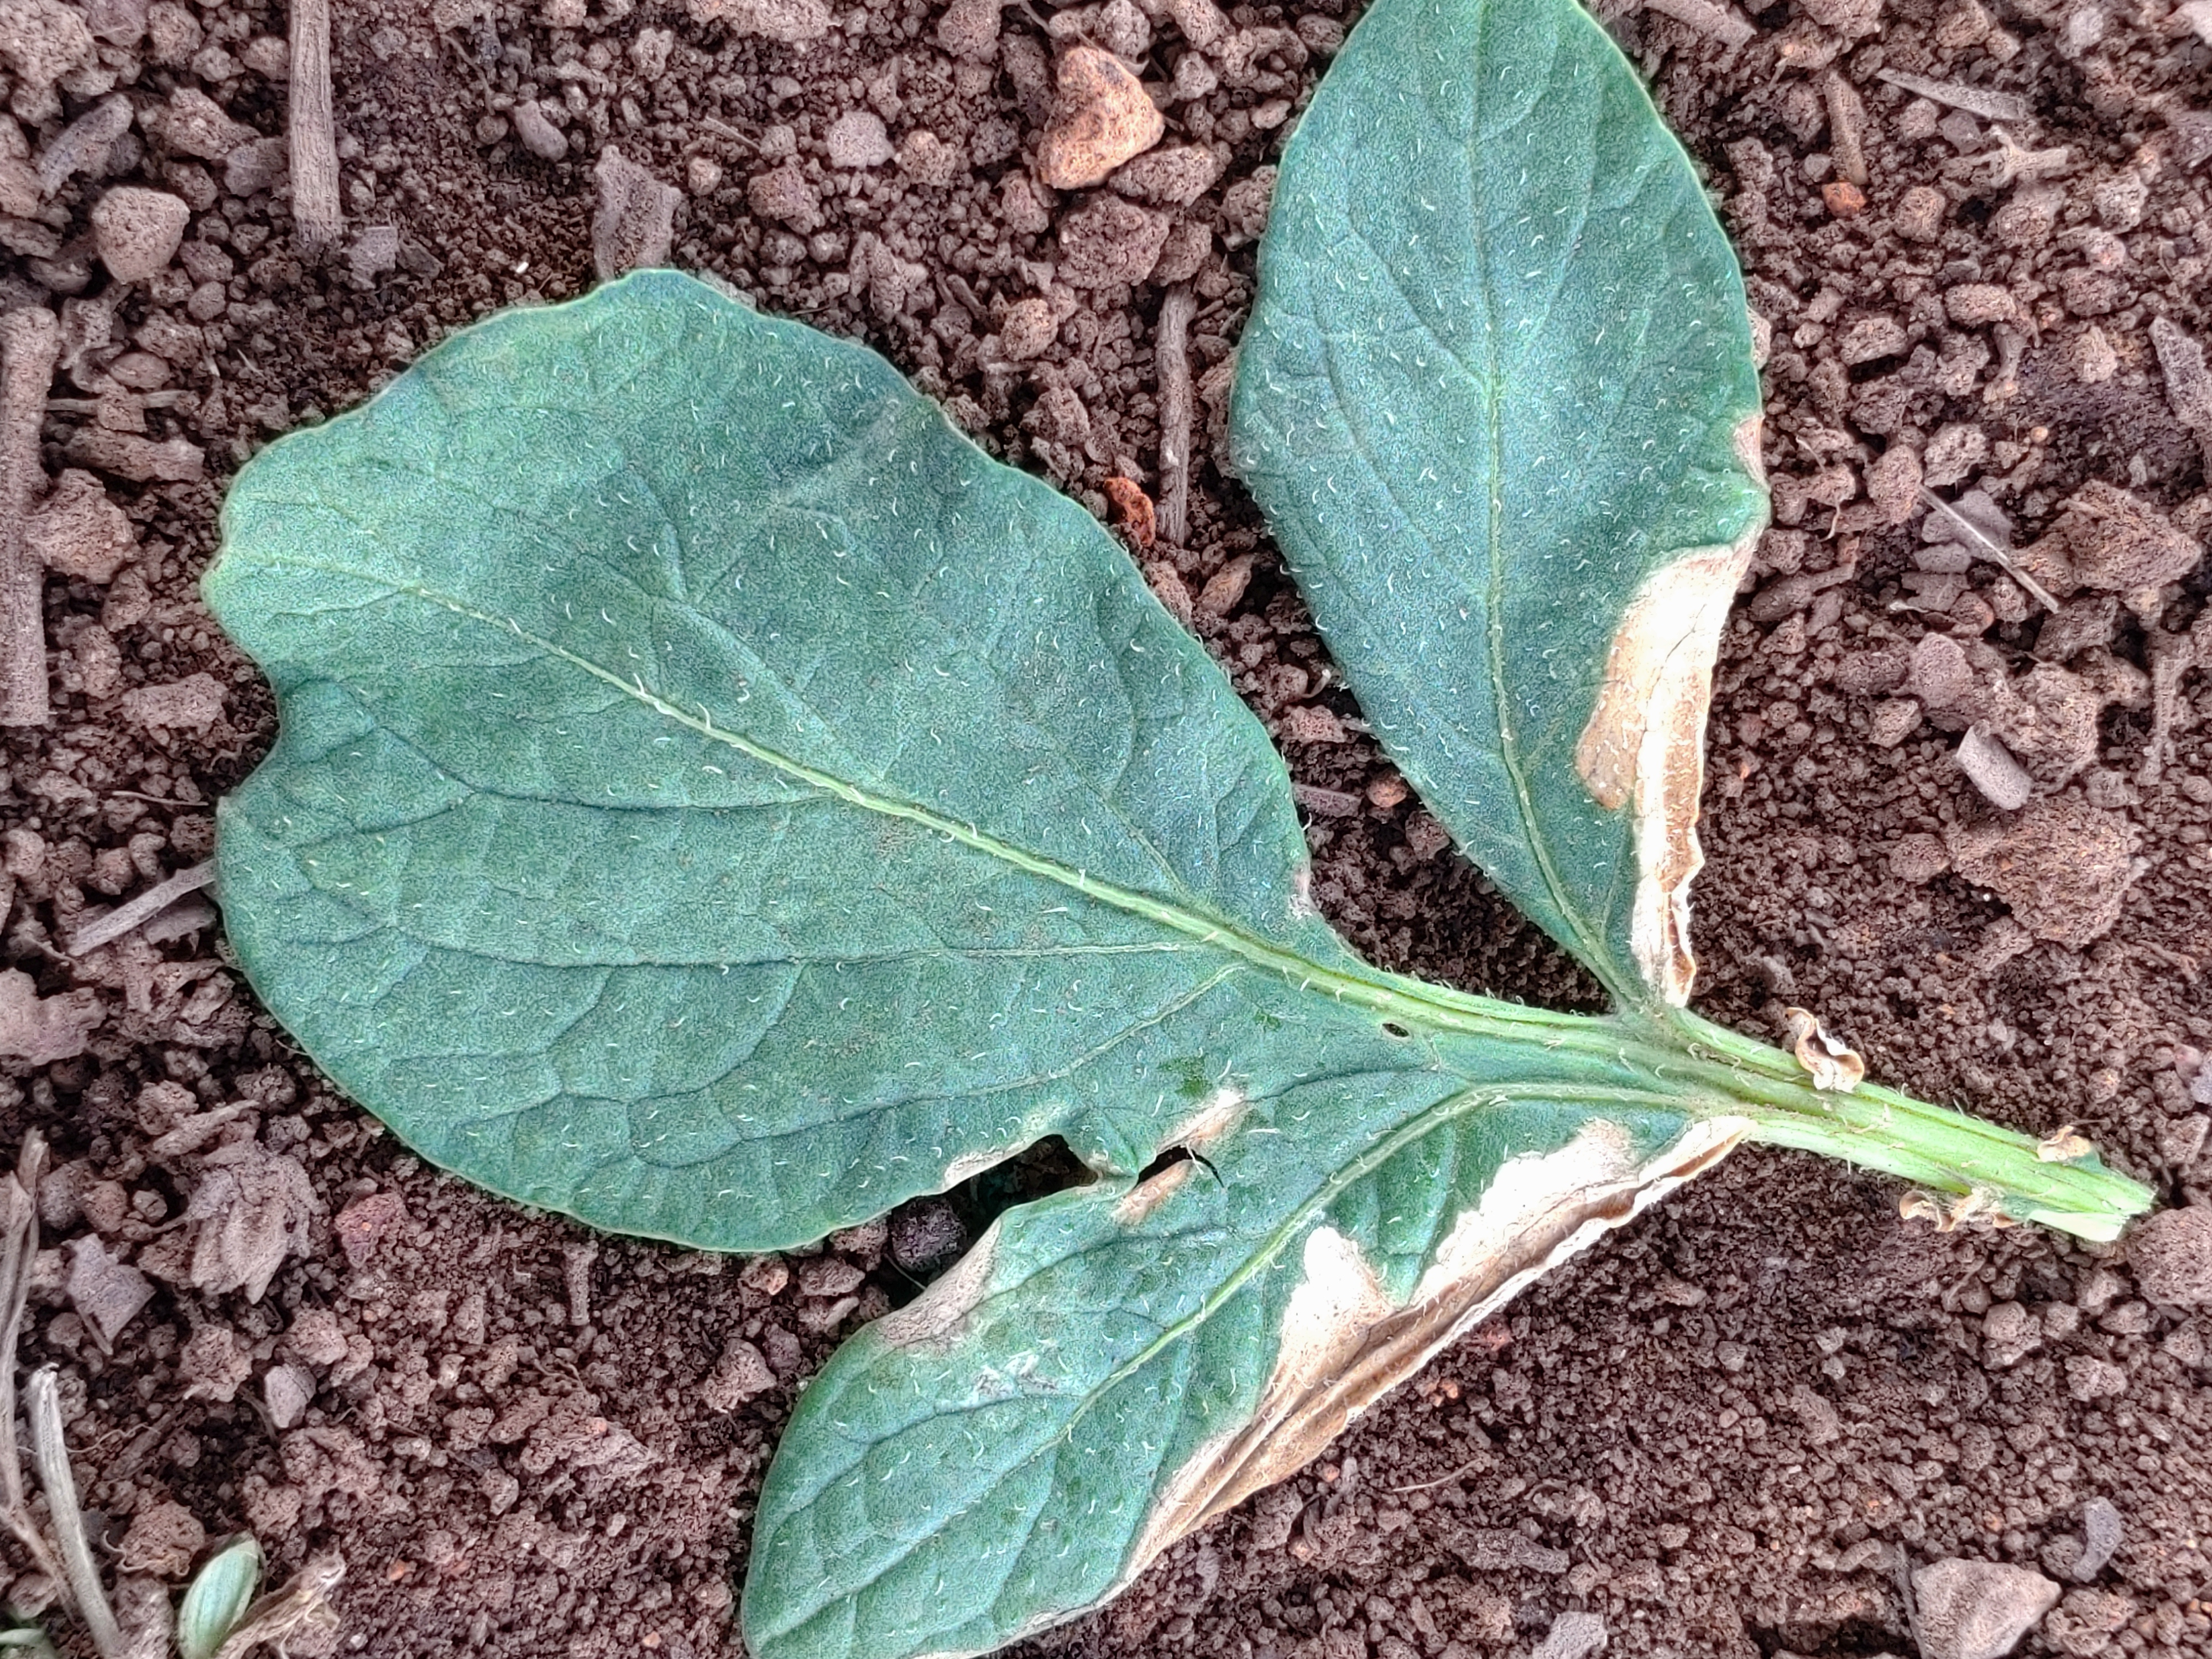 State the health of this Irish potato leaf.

early blight
